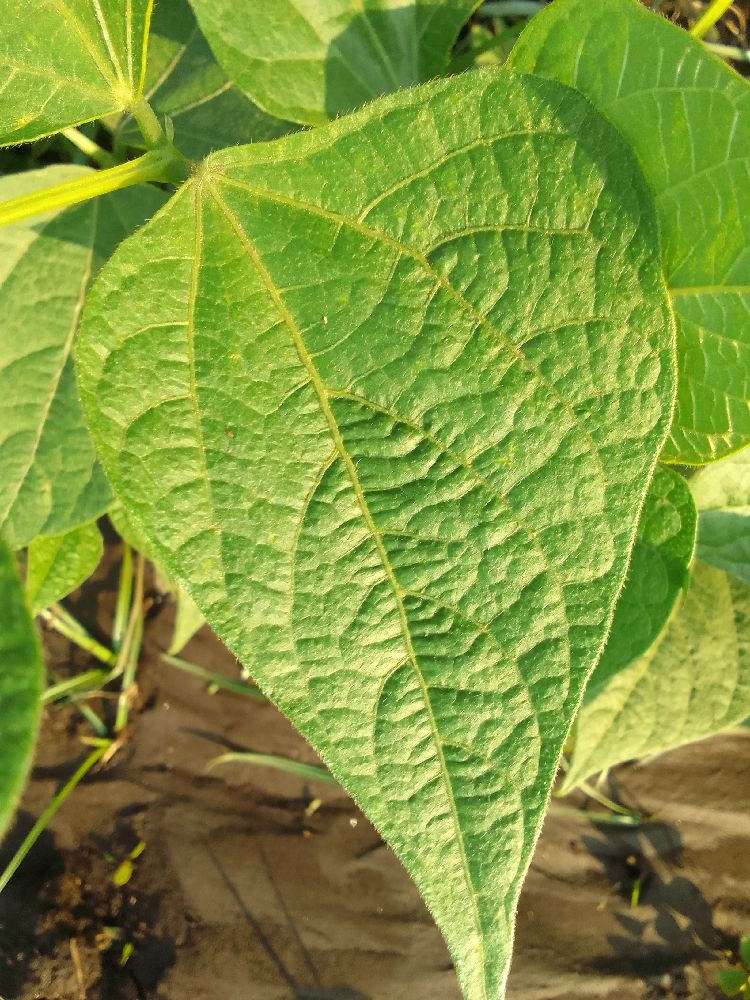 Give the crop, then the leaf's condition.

common bean, healthy
